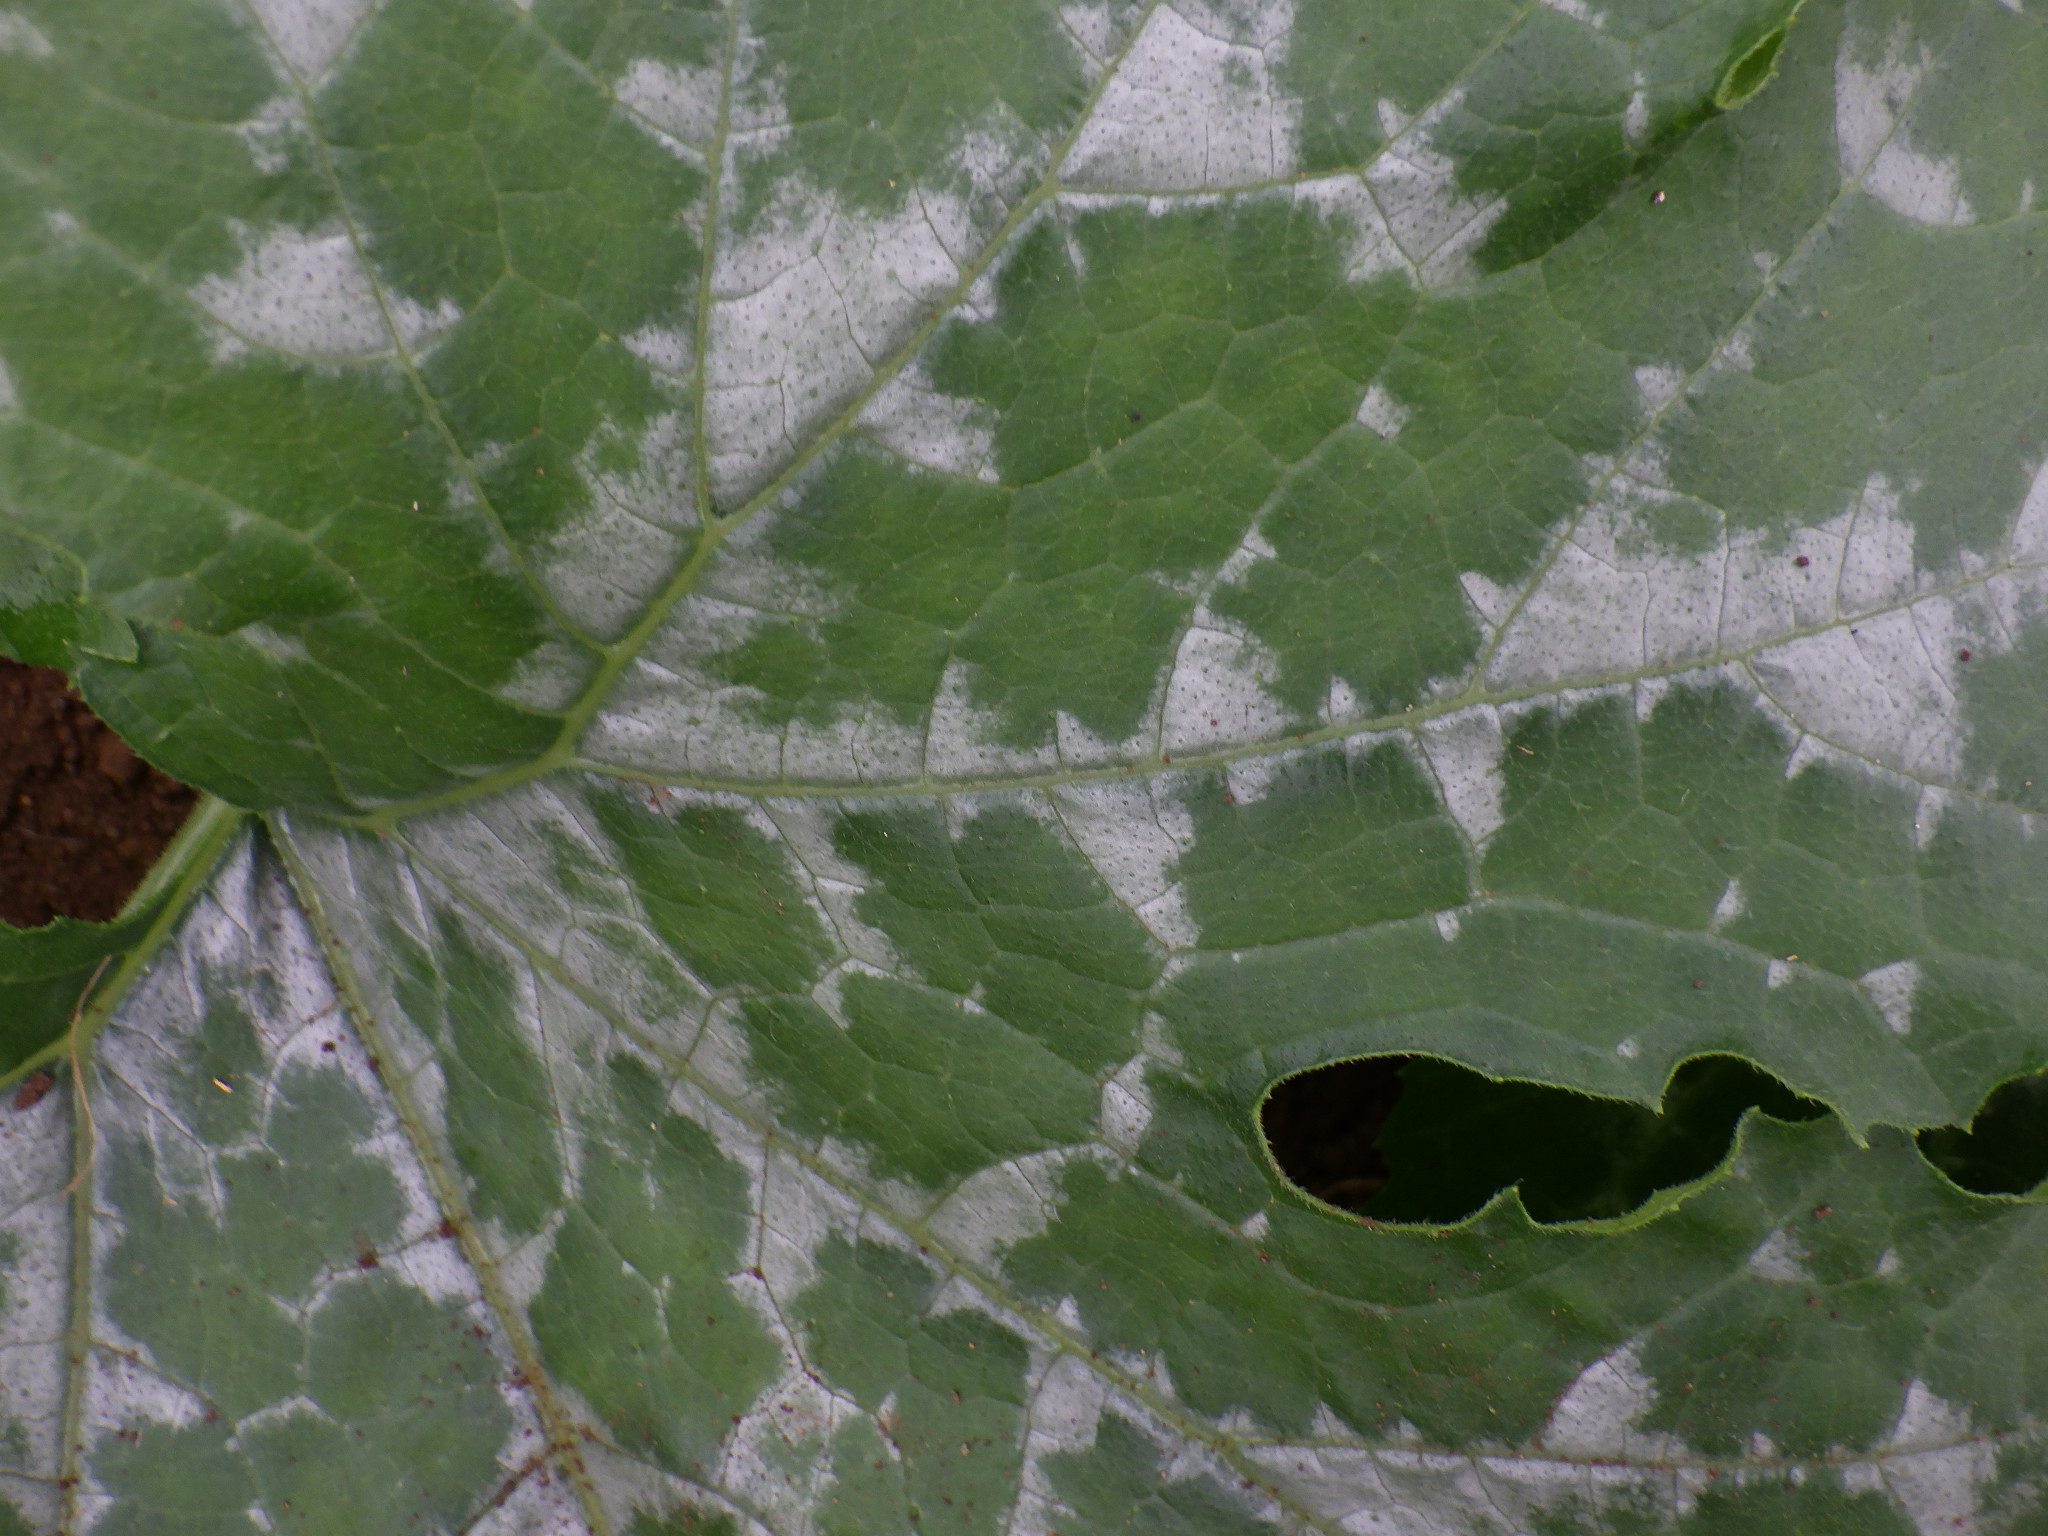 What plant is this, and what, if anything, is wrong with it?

zucchini, healthy
